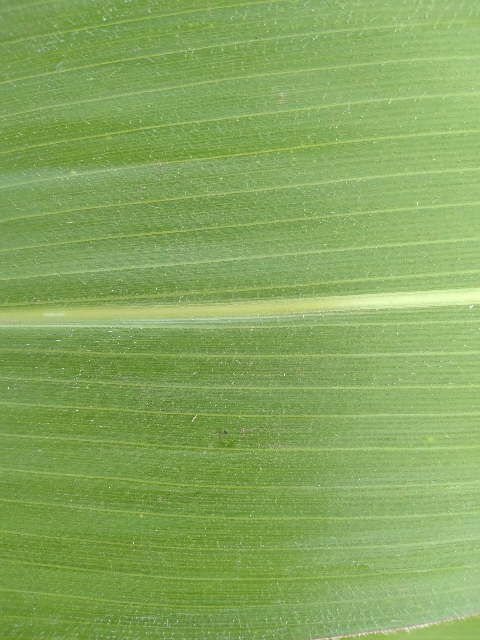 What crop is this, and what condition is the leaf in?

maize, healthy
